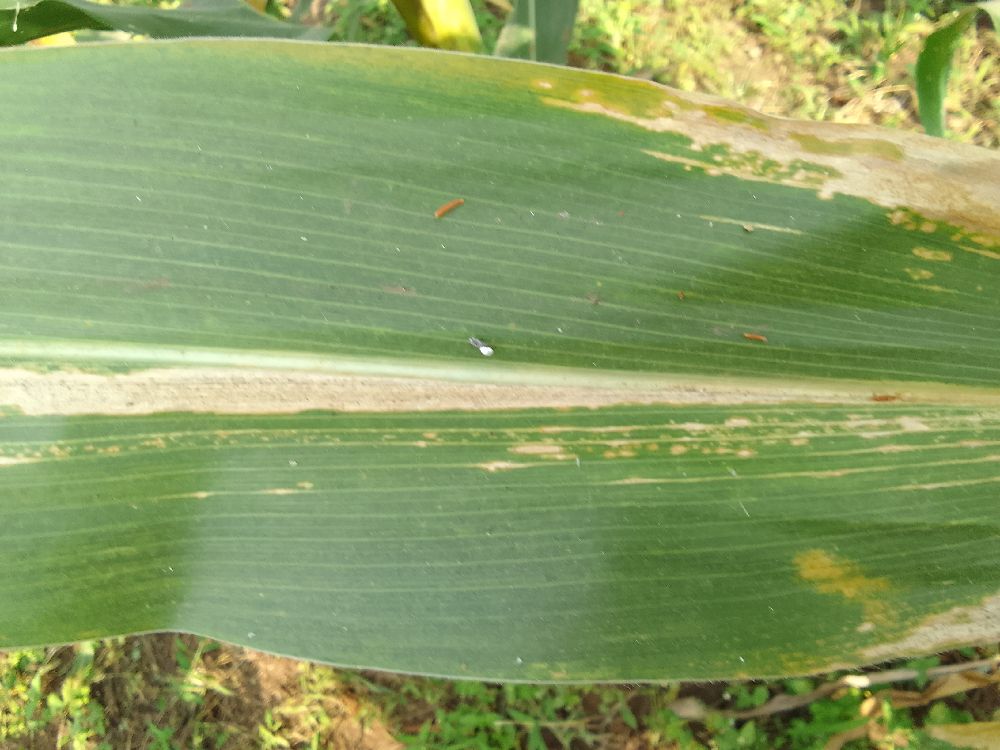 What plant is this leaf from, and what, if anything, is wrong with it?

maize, maize lethal necrosis
